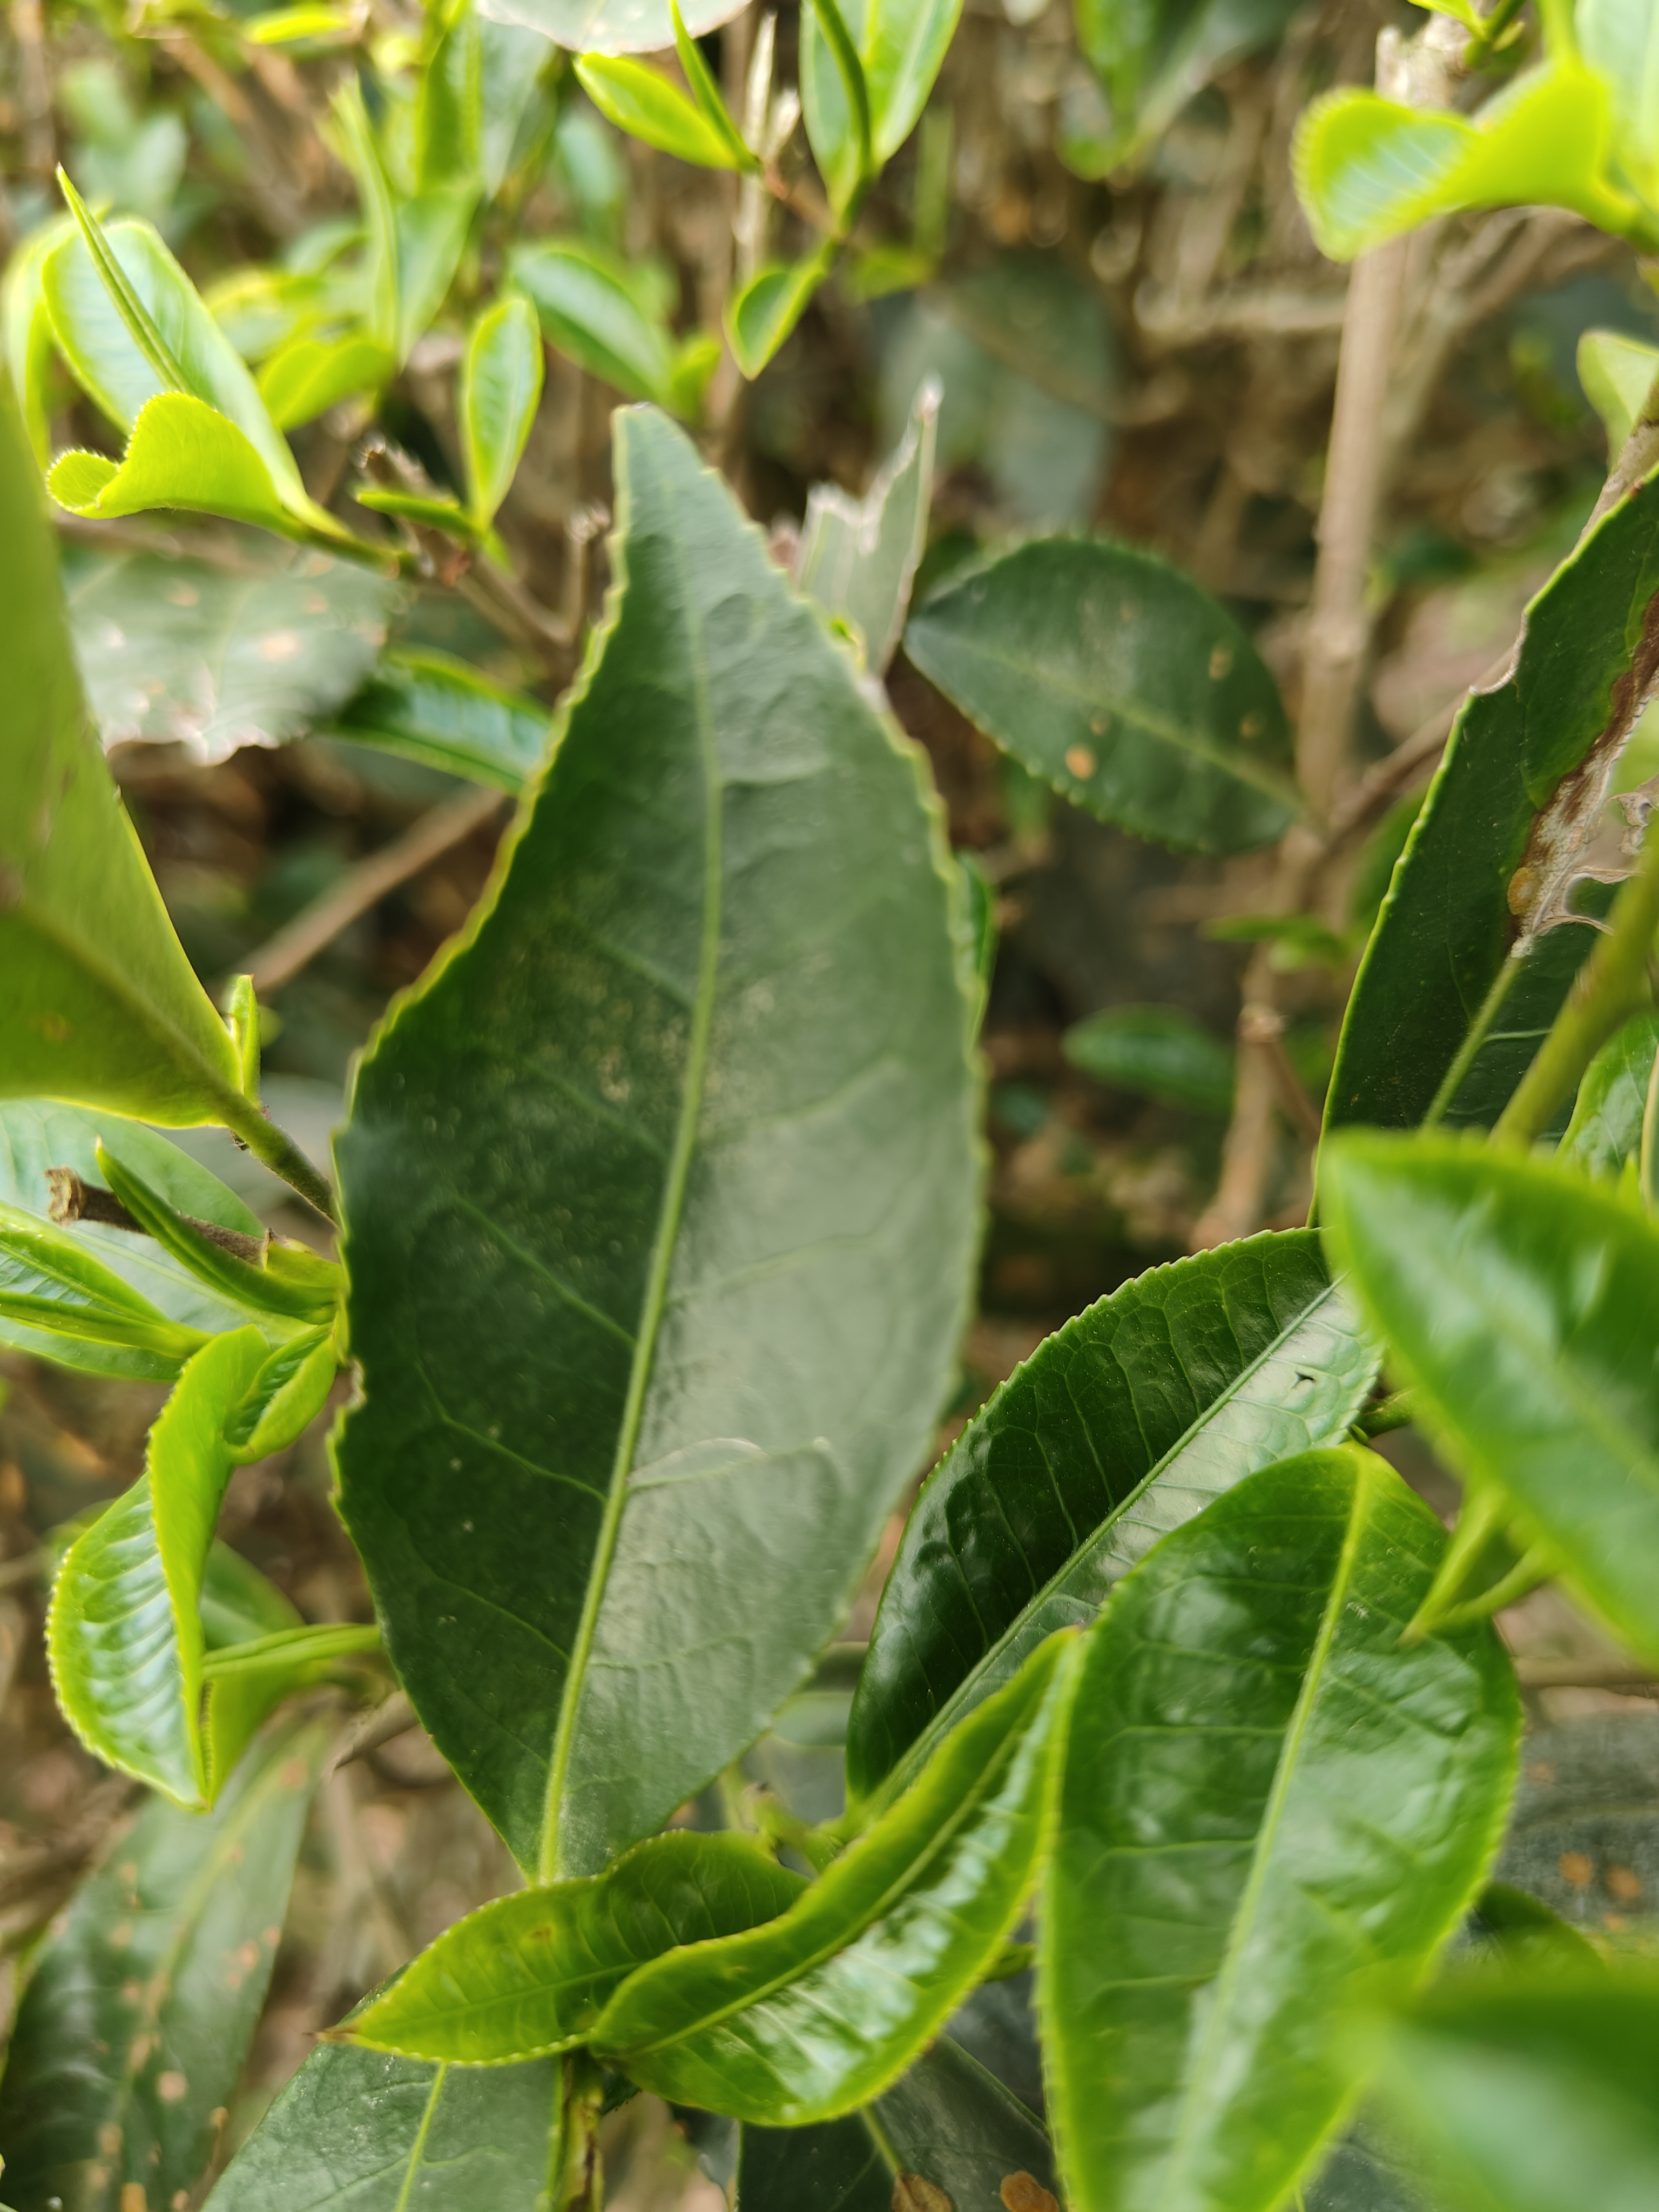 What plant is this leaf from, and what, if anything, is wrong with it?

tea, healthy leaf
